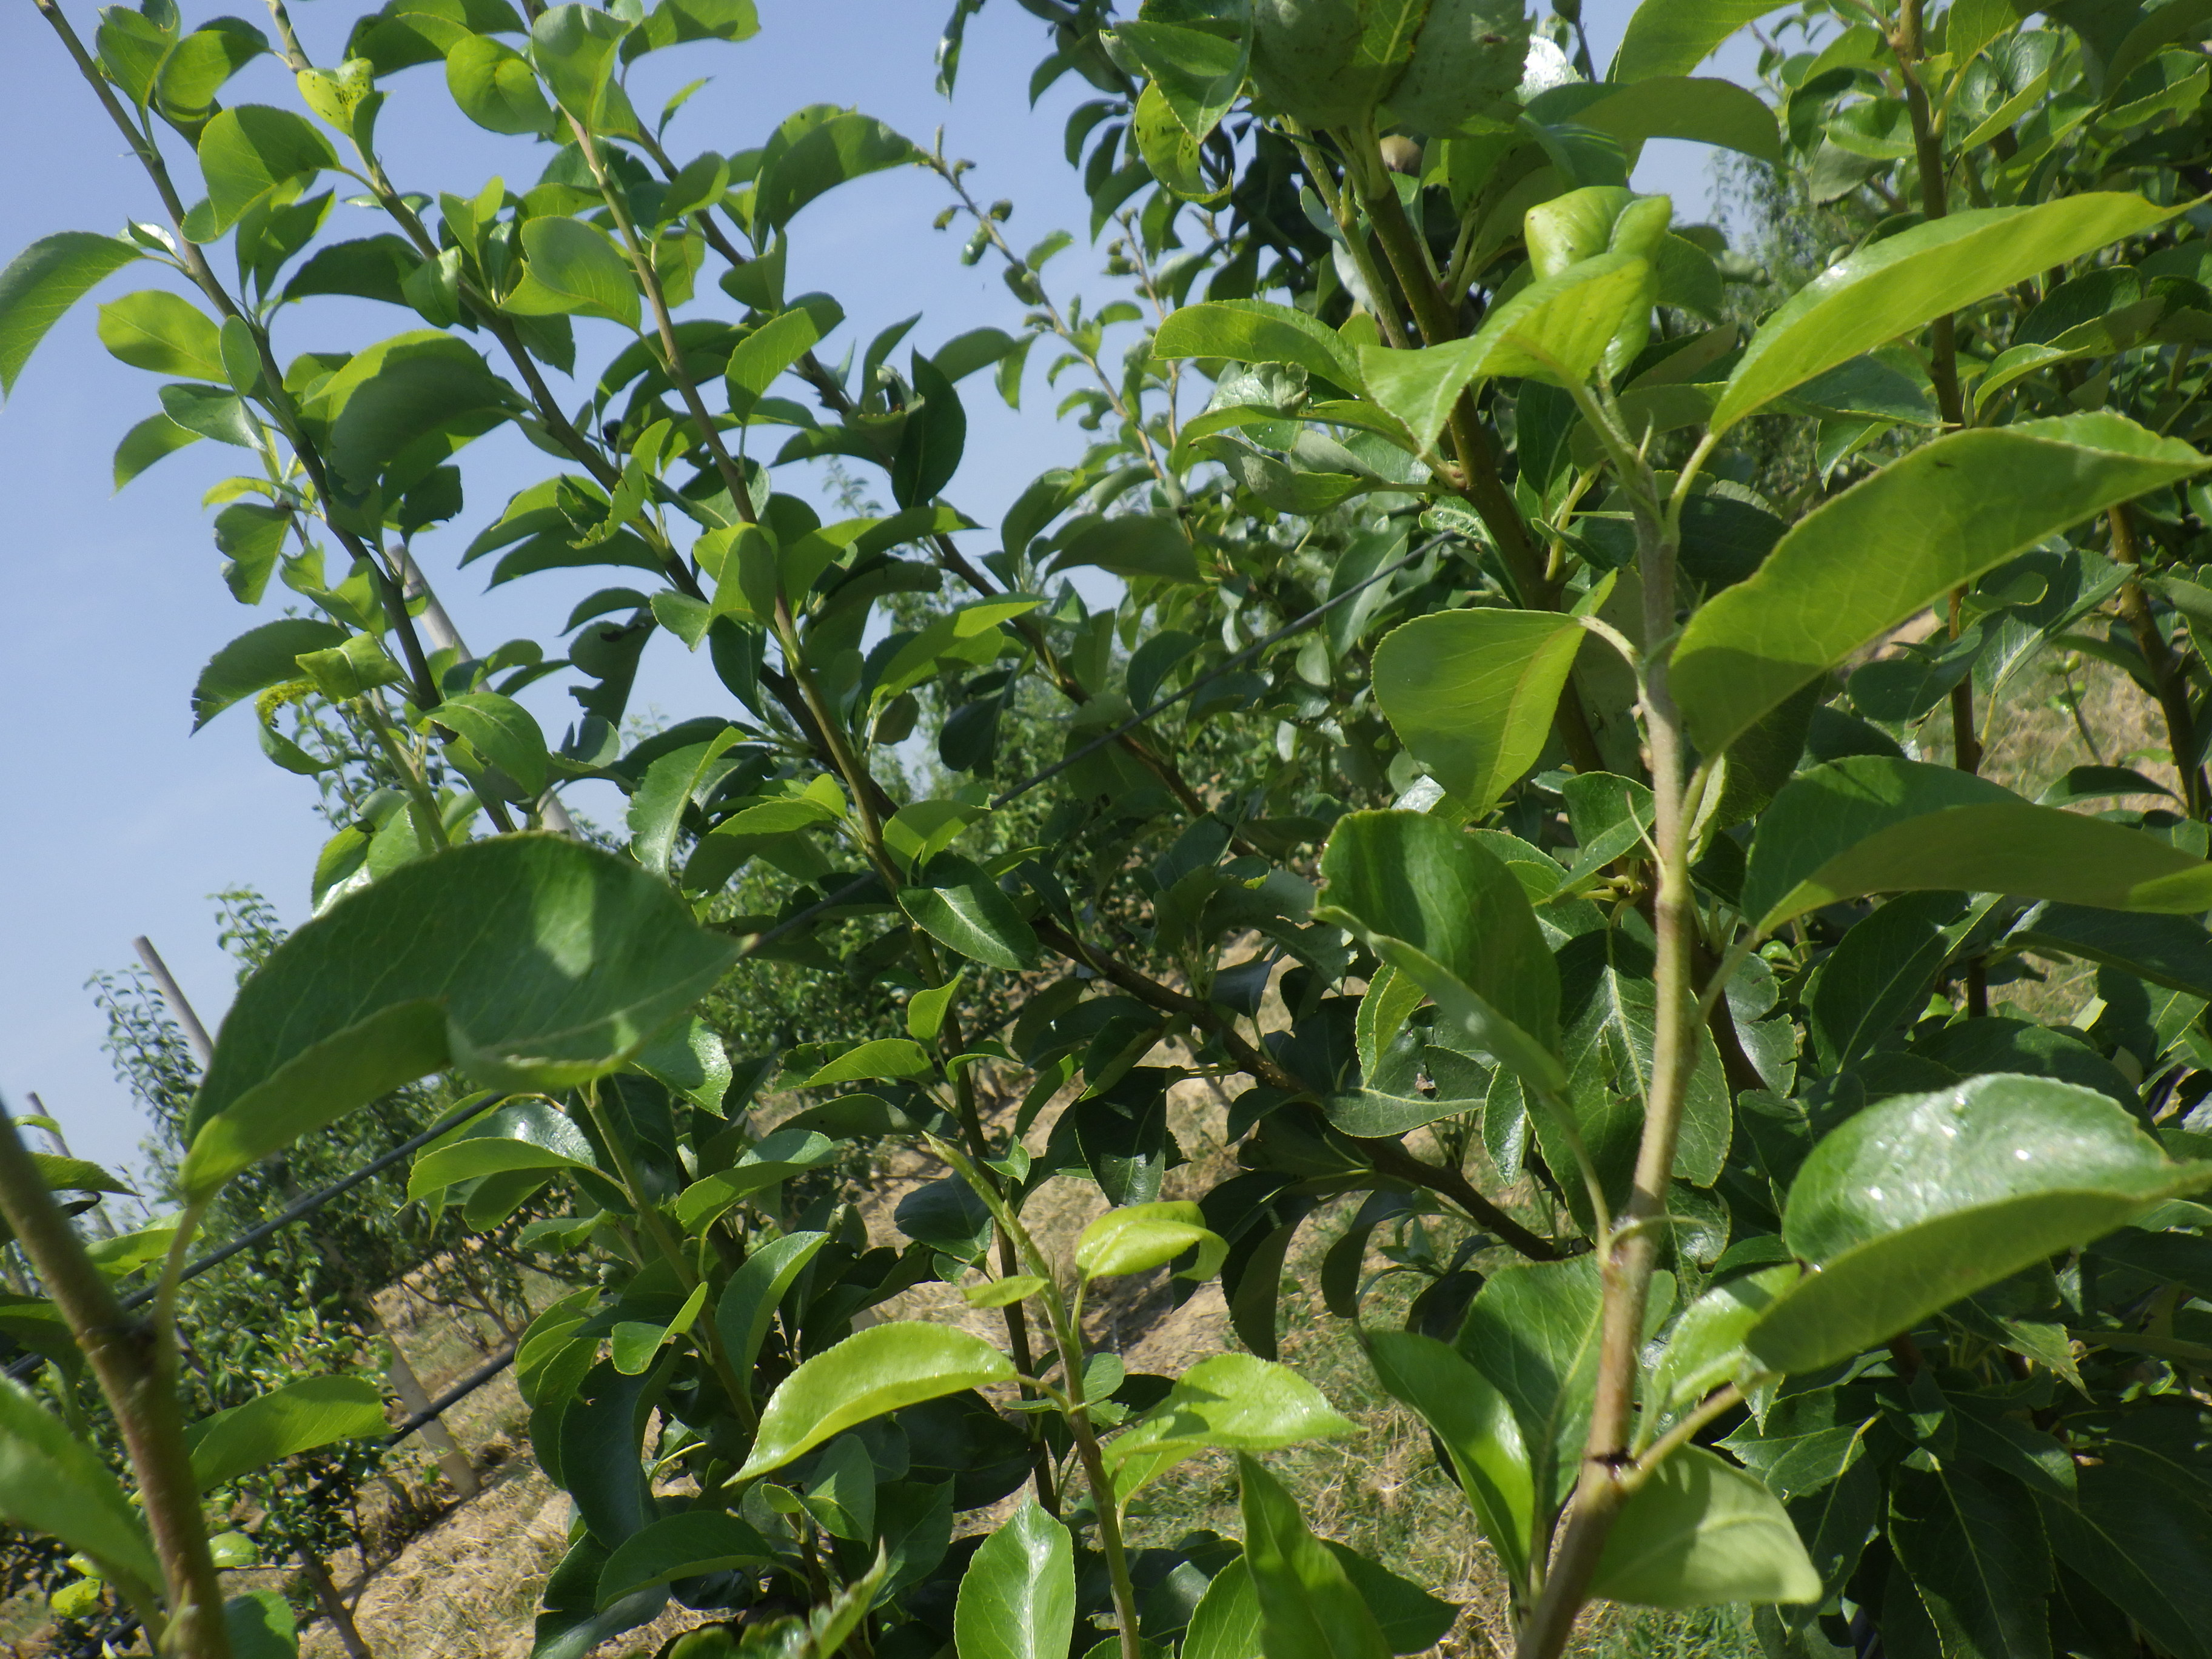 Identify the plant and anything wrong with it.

pear, aphids
